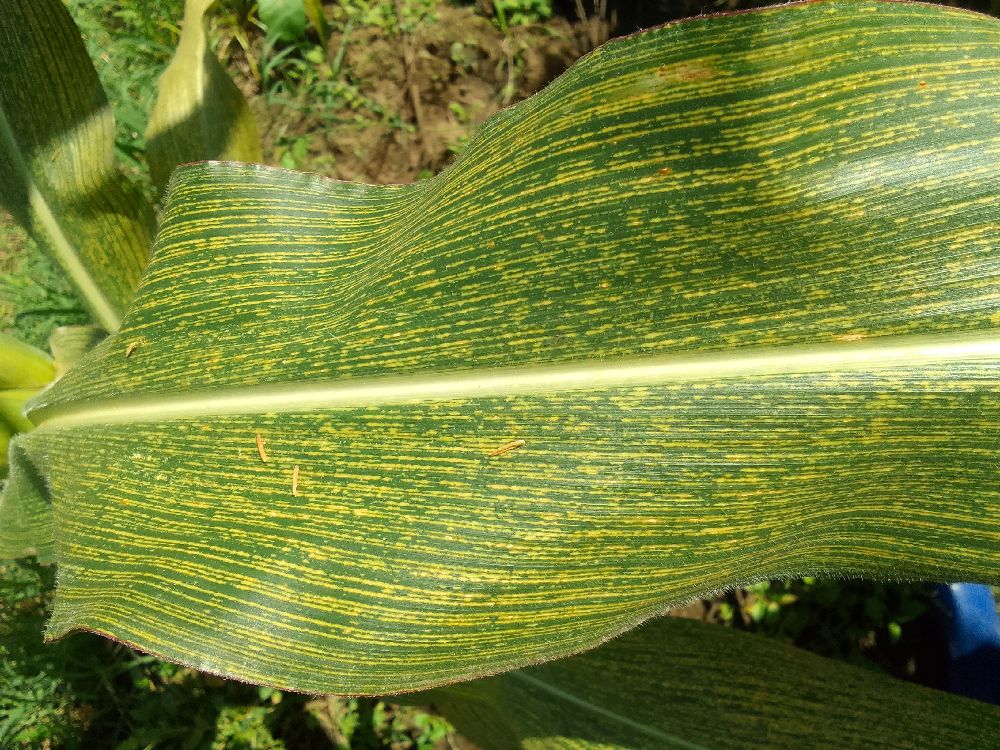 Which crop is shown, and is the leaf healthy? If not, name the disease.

maize, maize streak virus
